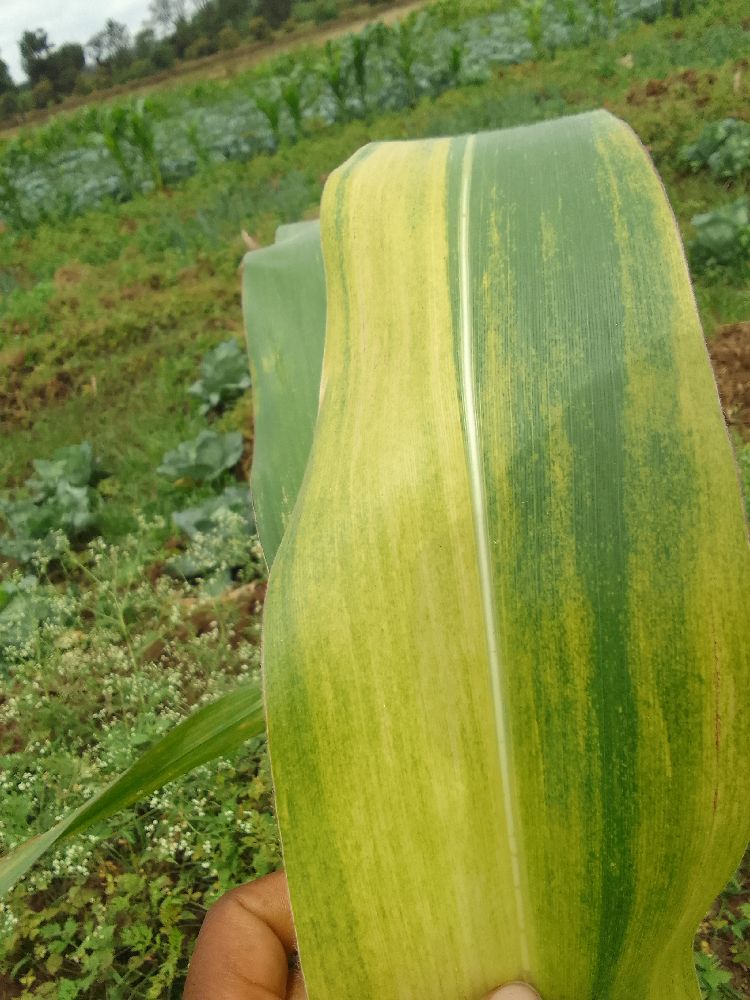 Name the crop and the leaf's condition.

maize, maize lethal necrosis
